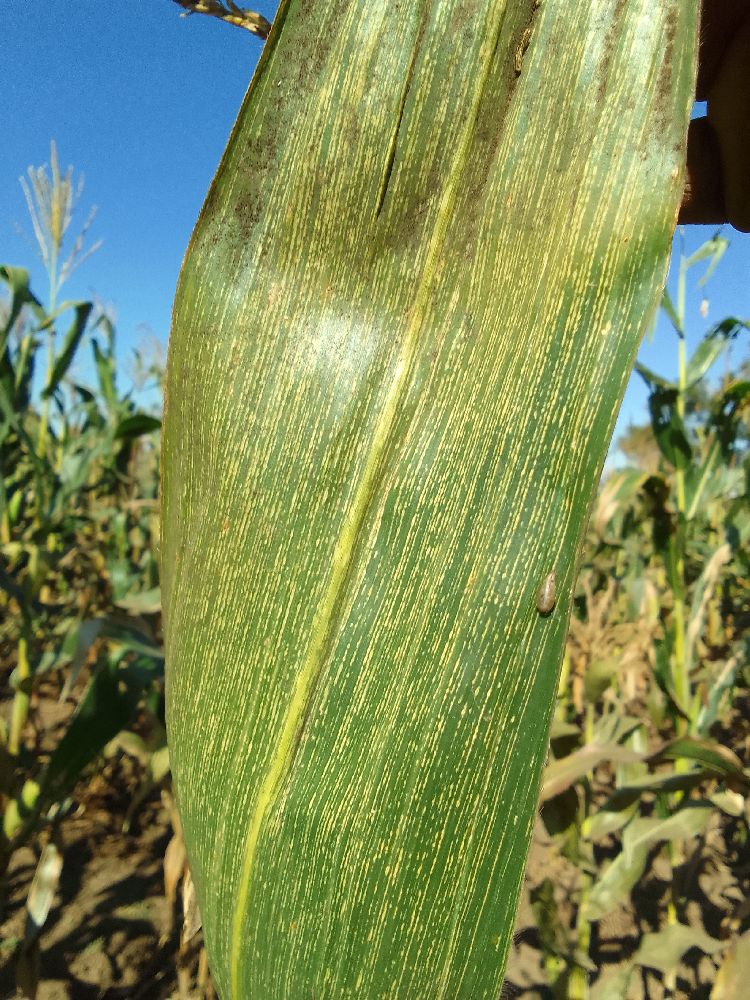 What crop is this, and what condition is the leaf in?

maize, maize streak virus
